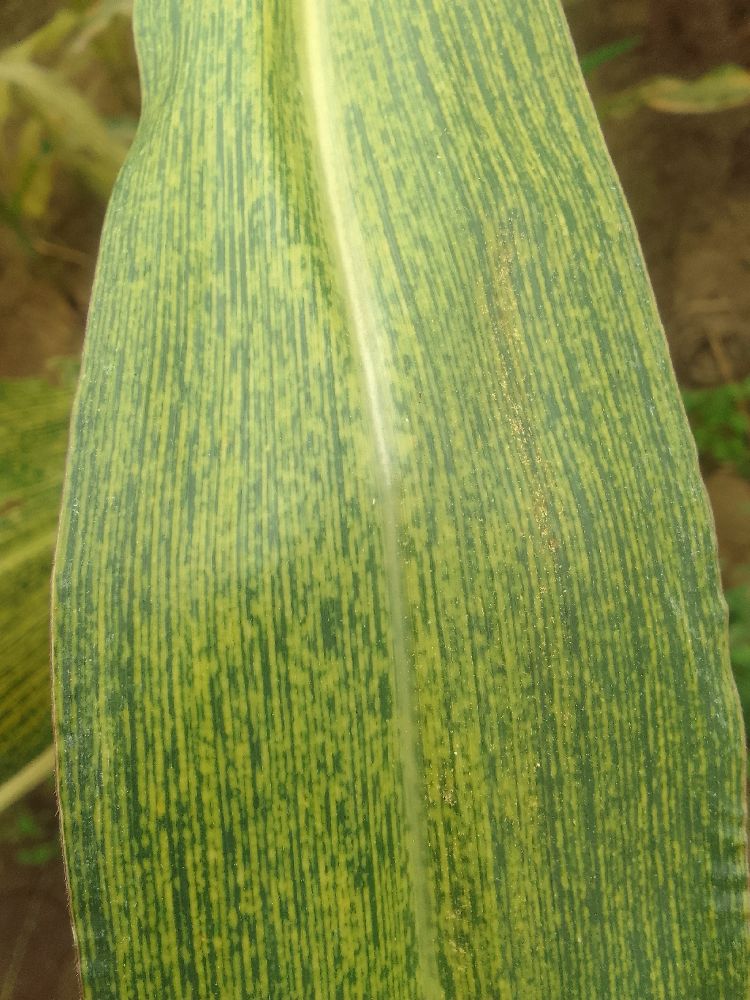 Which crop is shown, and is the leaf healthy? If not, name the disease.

maize, maize streak virus
